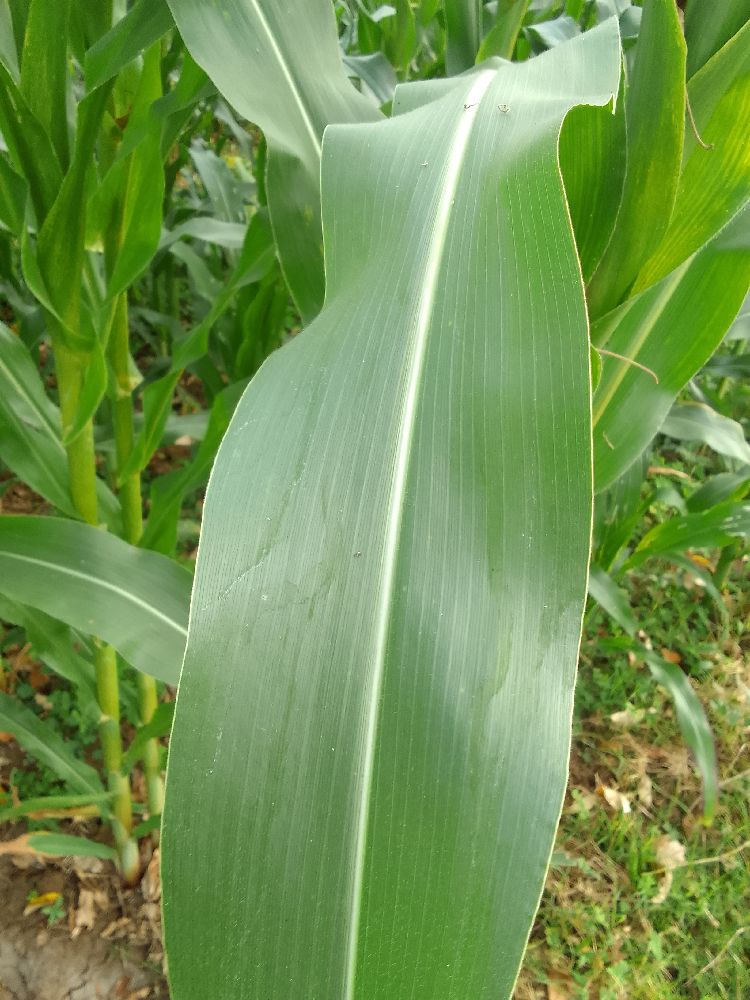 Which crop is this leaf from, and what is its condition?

maize, healthy
